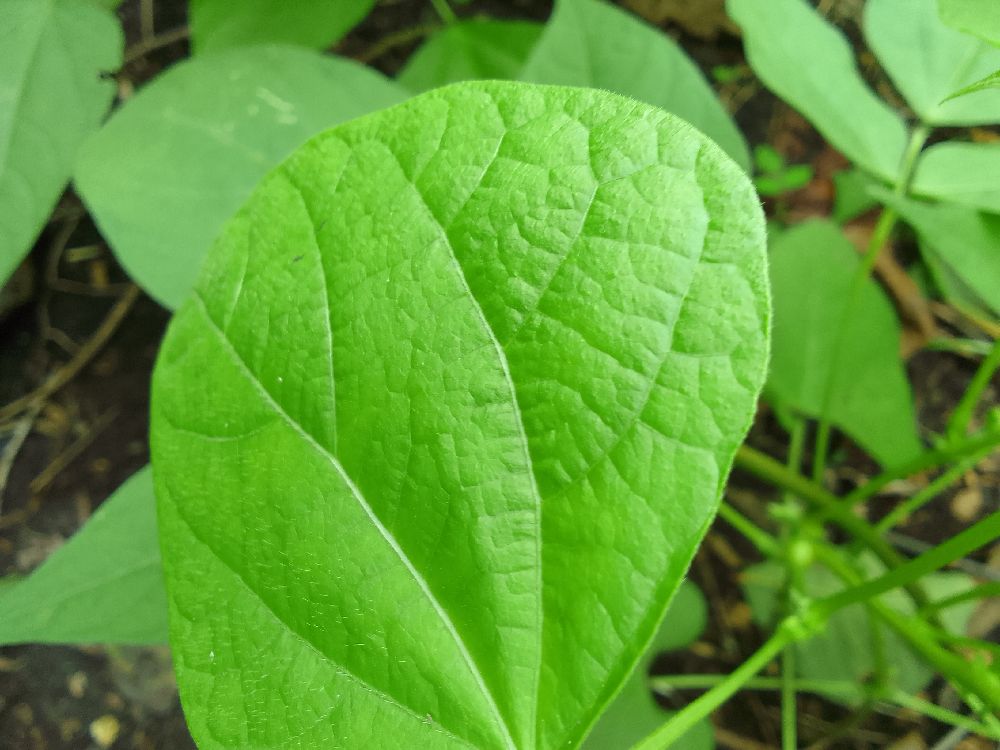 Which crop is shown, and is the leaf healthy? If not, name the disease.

common bean, healthy
